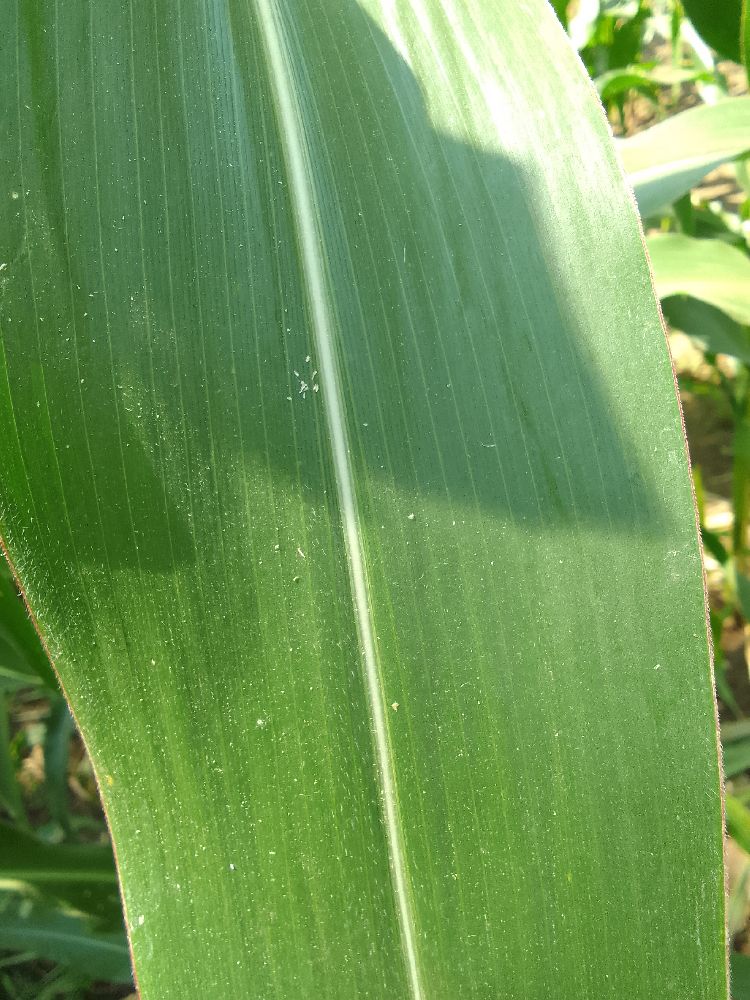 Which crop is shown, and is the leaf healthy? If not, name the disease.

maize, healthy
